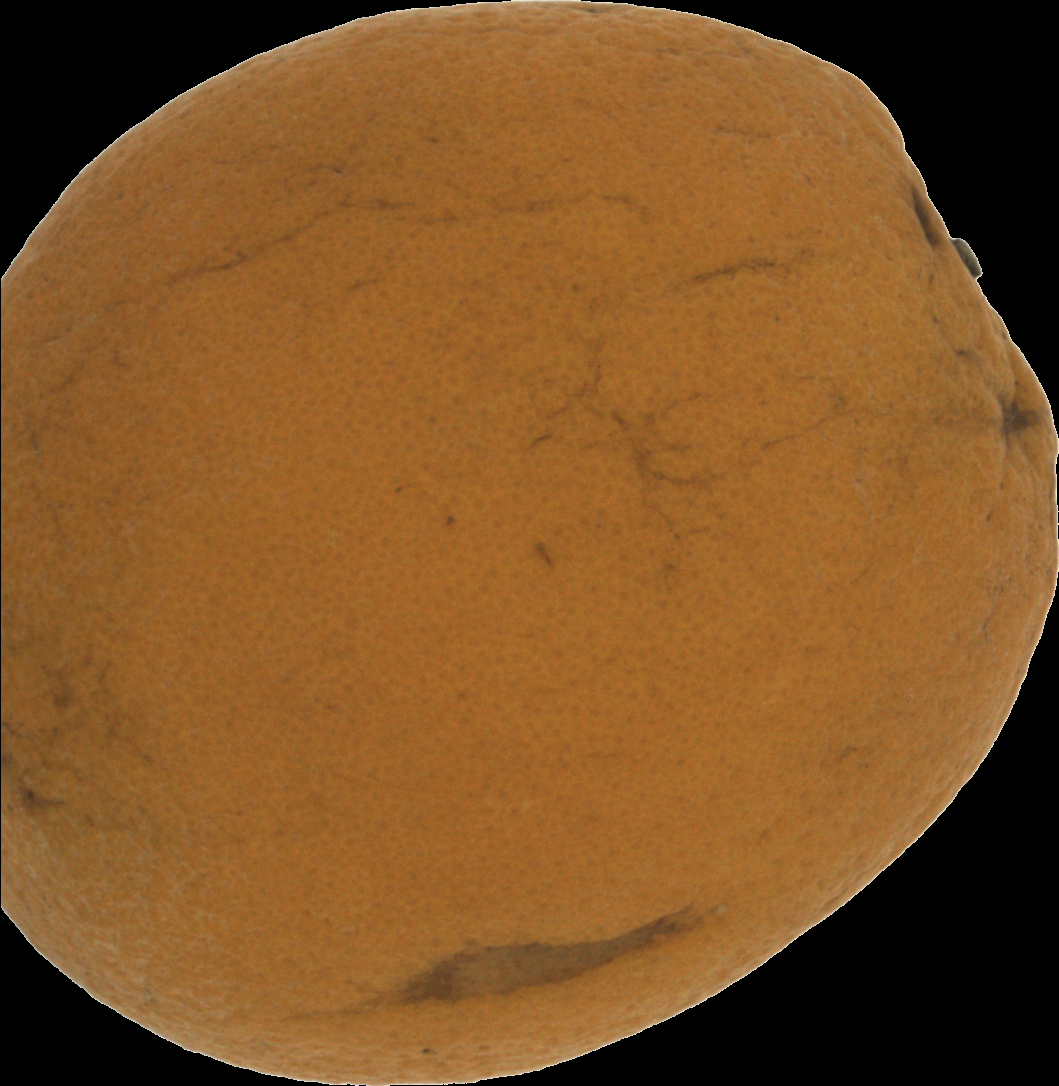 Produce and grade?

orange, bad
